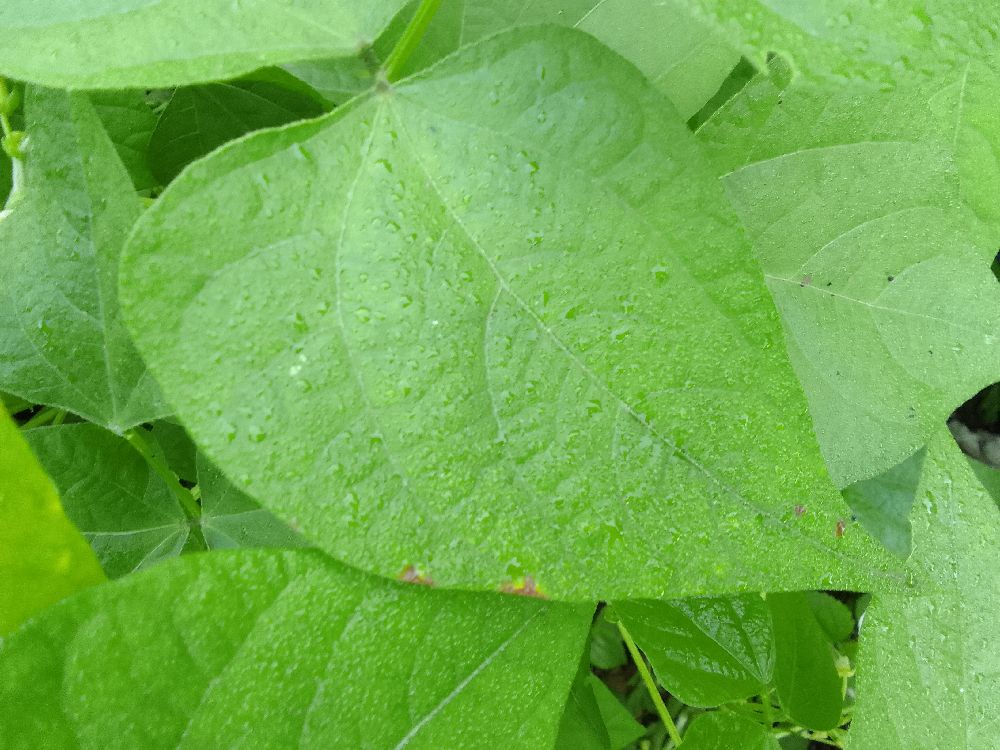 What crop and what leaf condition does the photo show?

common bean, healthy
